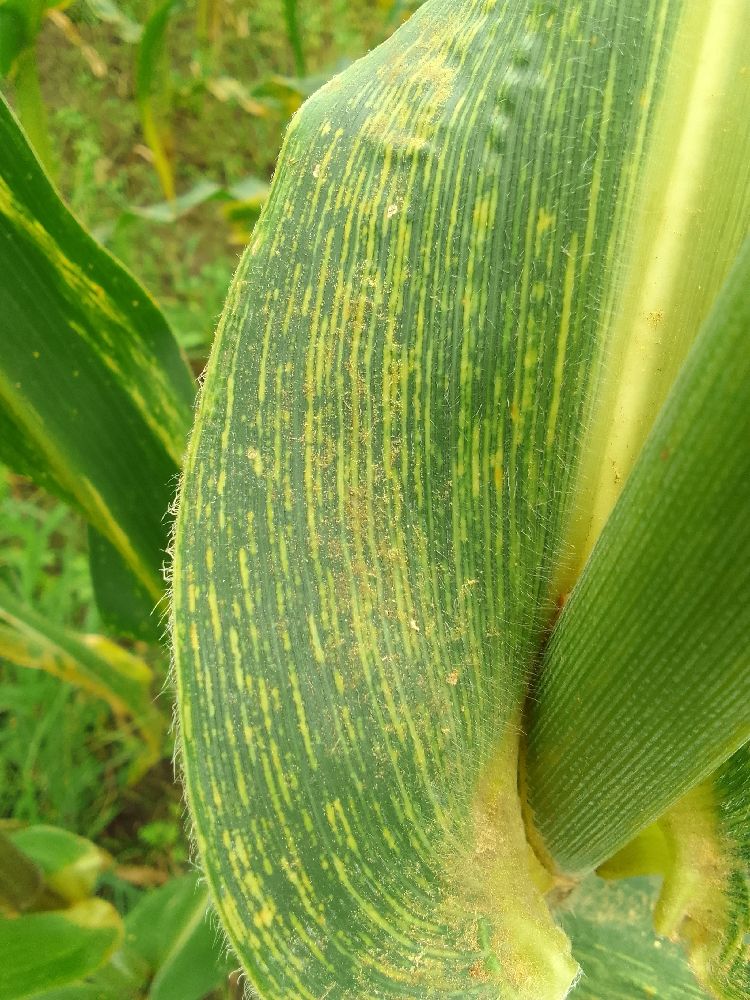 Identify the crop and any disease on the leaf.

maize, maize streak virus
